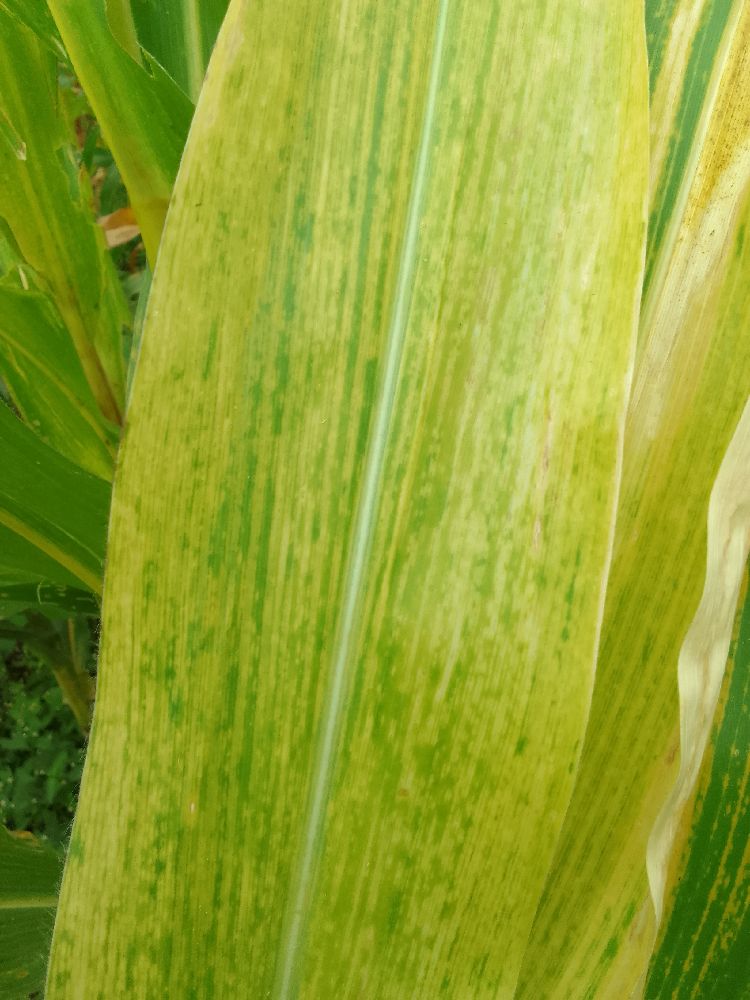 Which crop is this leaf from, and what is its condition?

maize, maize lethal necrosis
